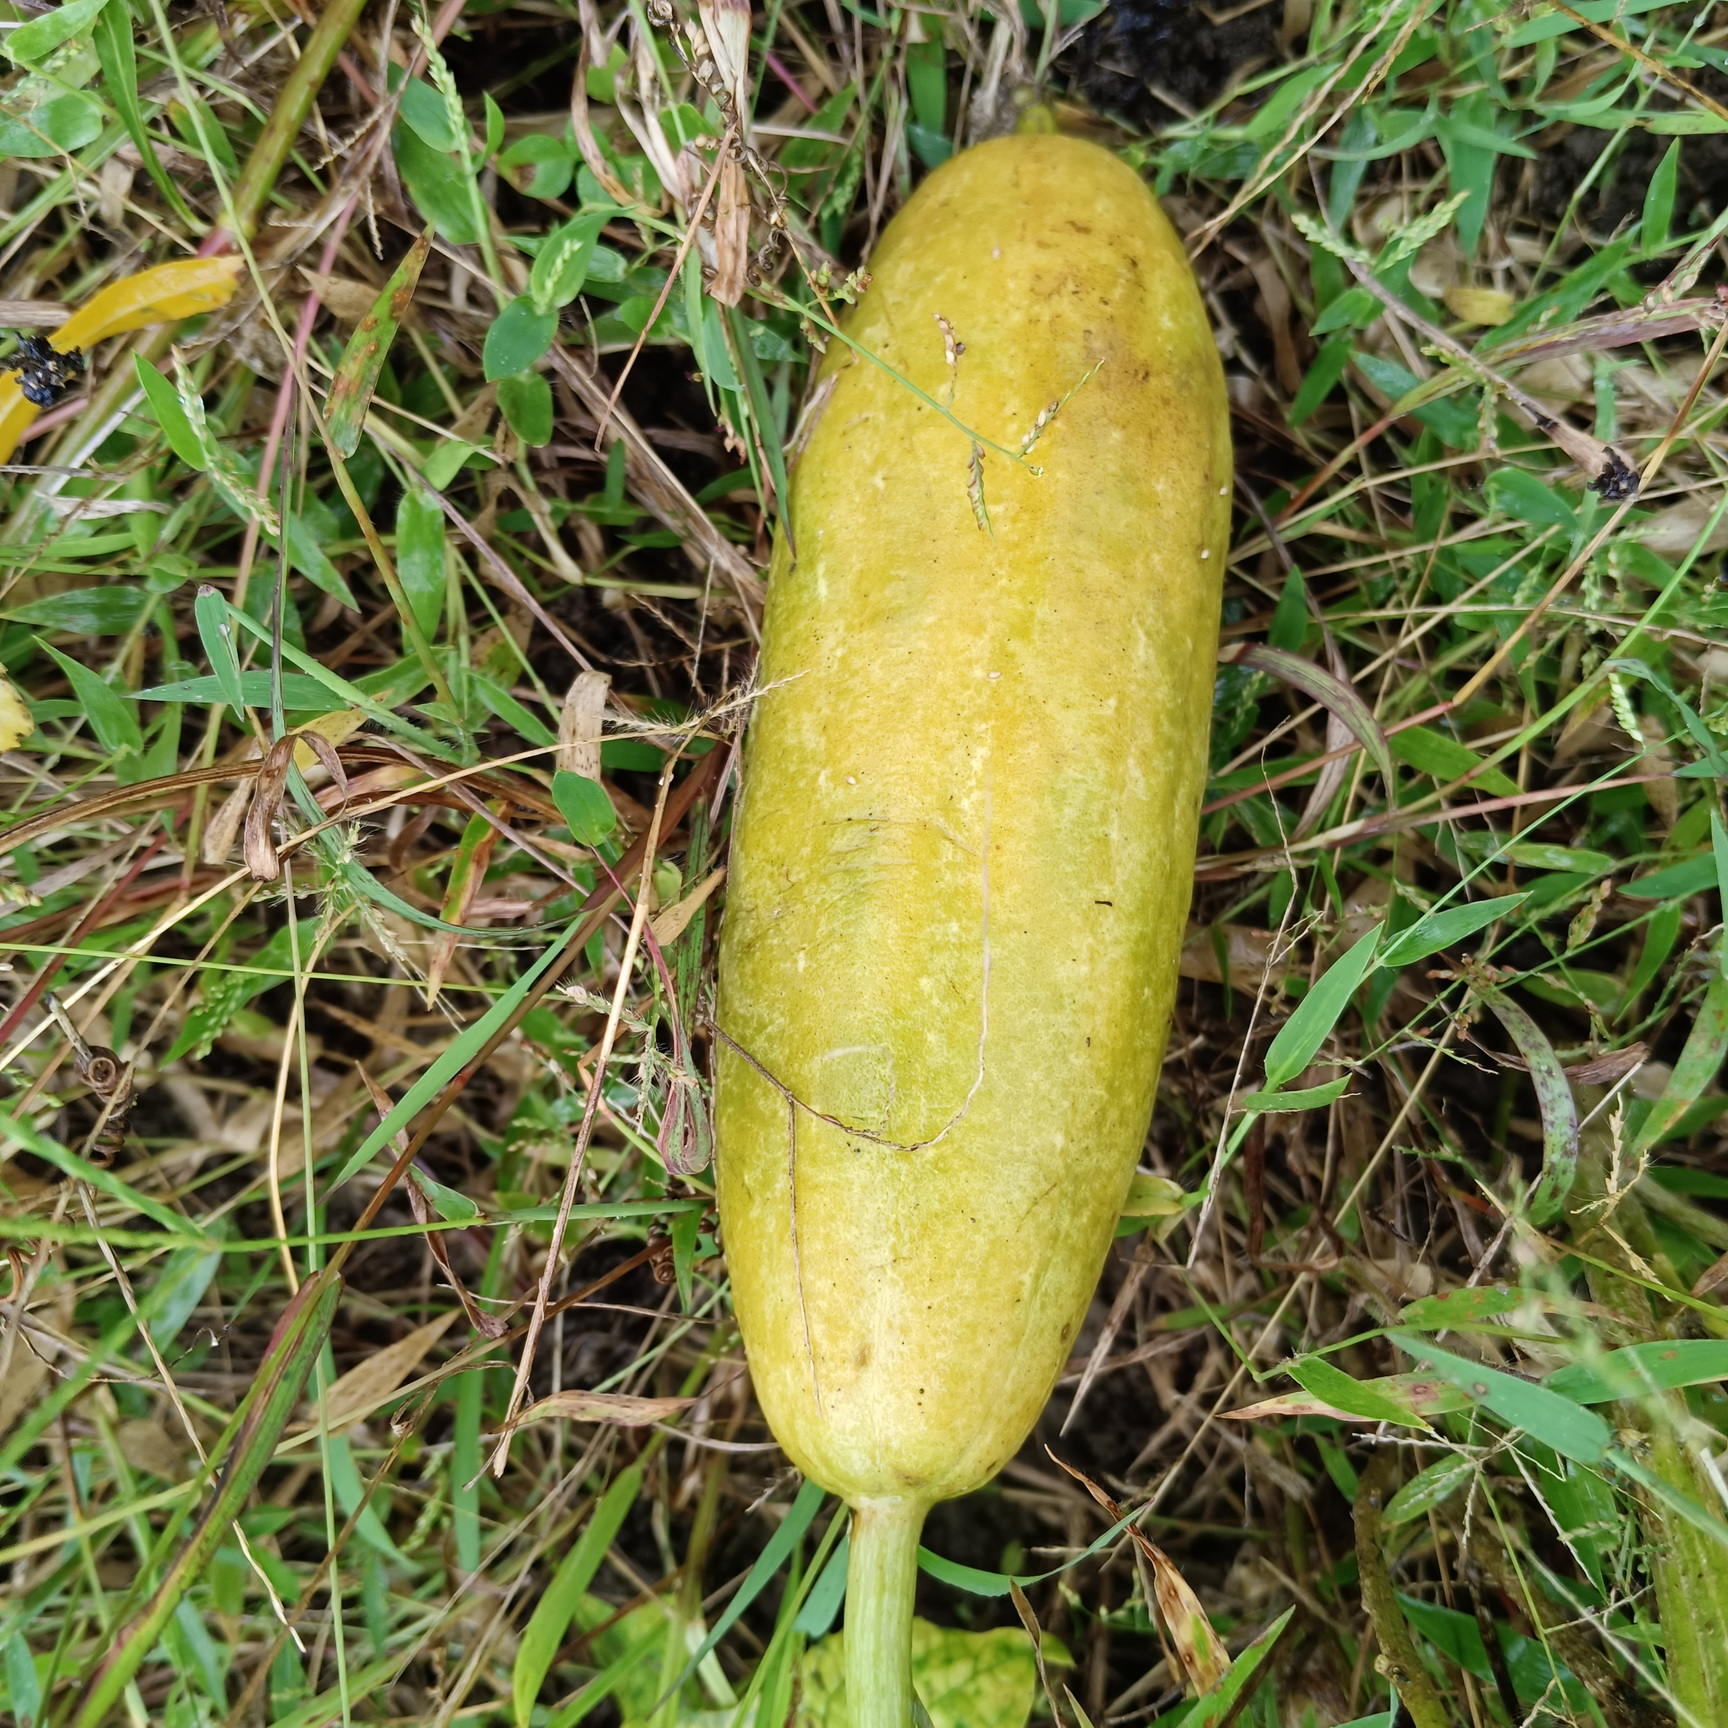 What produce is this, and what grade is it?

luffa, faulty
